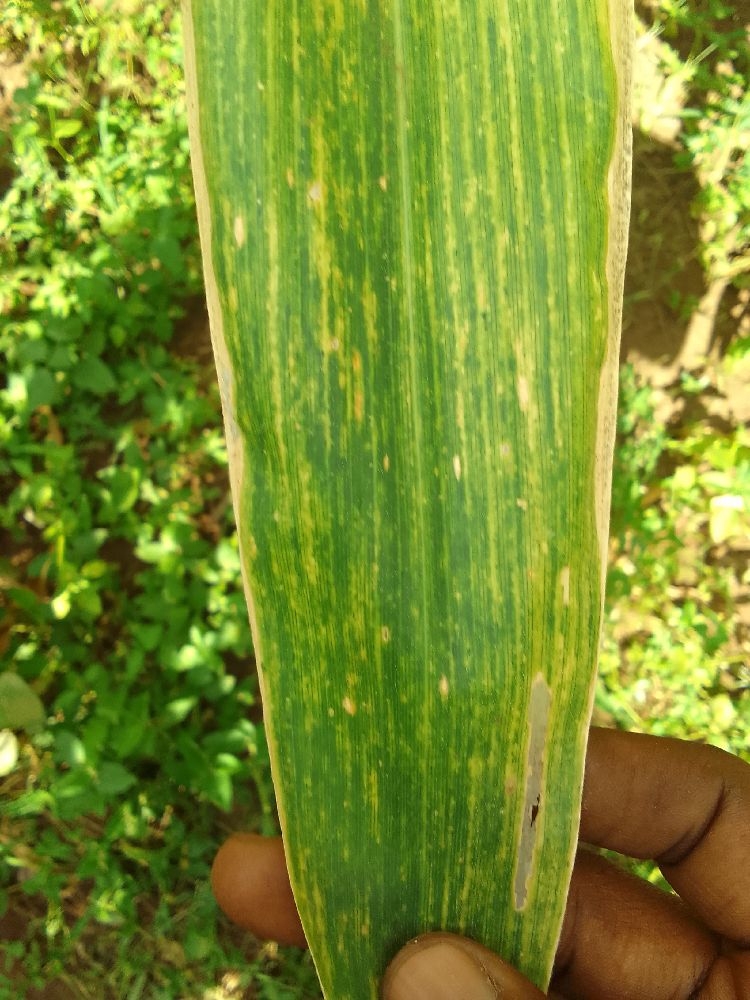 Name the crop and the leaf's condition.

maize, maize lethal necrosis
